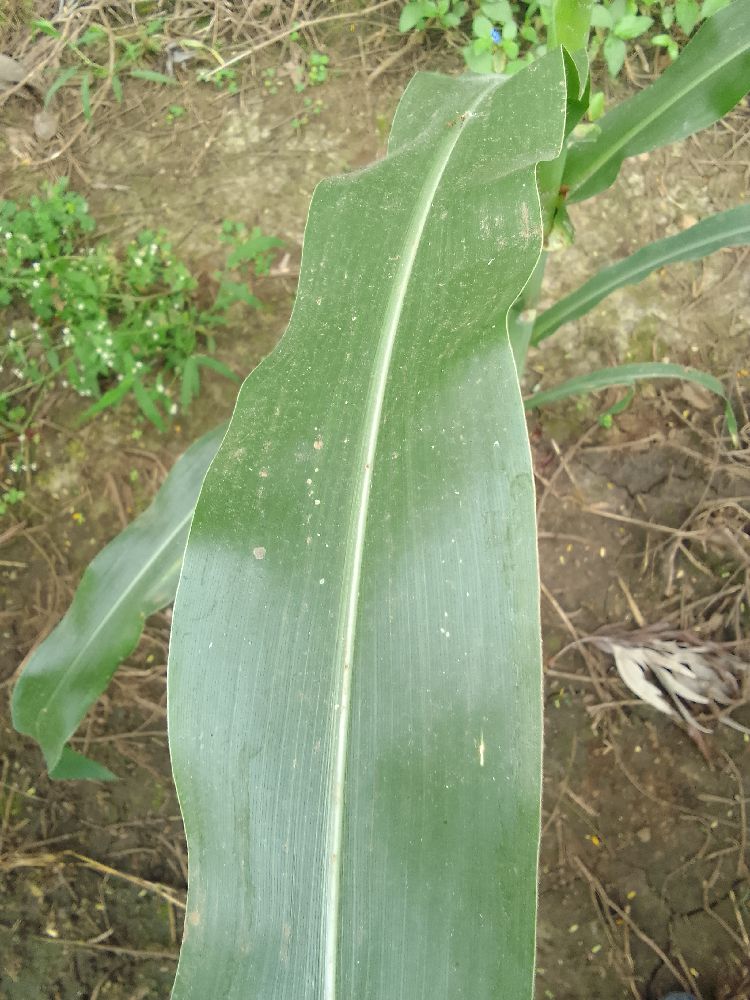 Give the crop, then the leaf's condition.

maize, healthy
